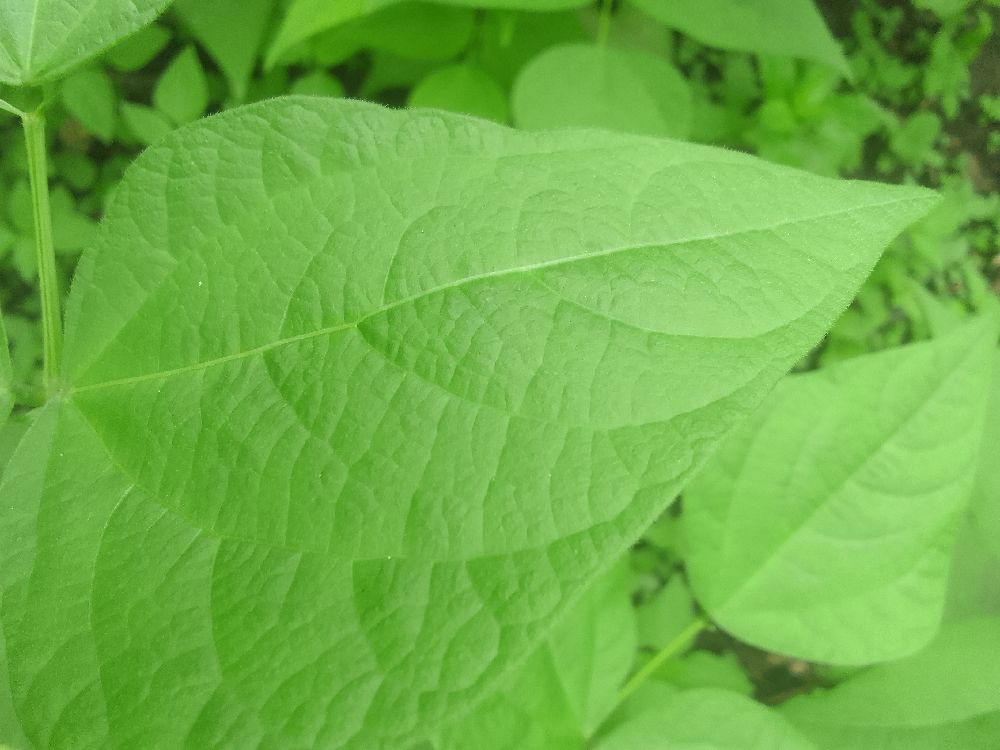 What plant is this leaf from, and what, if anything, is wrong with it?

common bean, healthy
